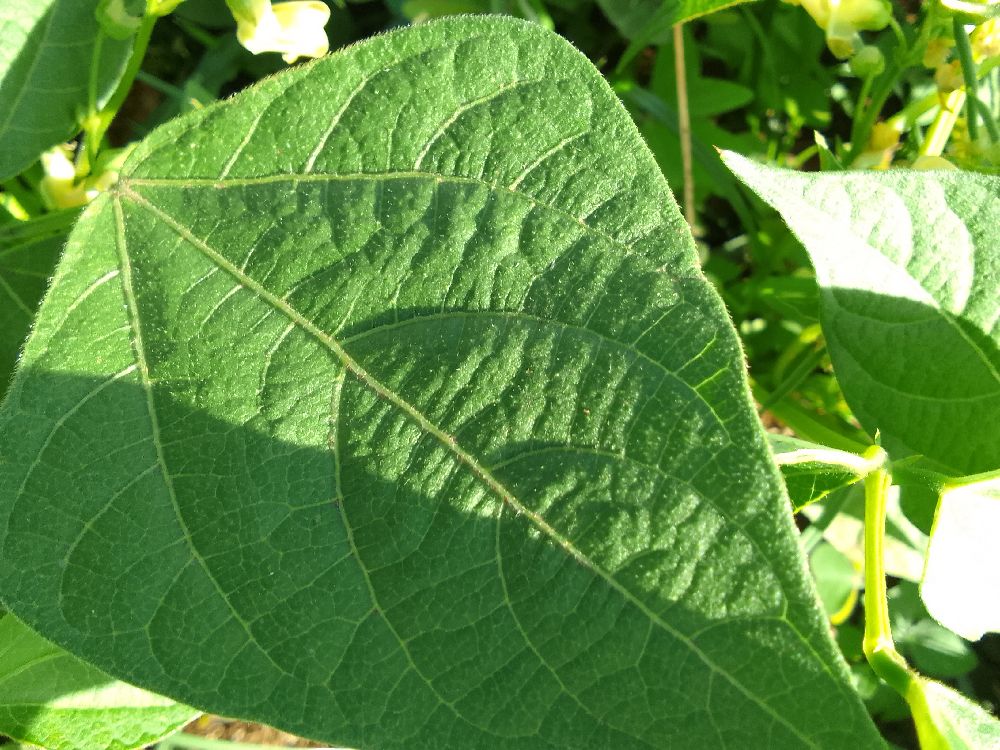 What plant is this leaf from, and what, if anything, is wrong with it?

common bean, healthy
